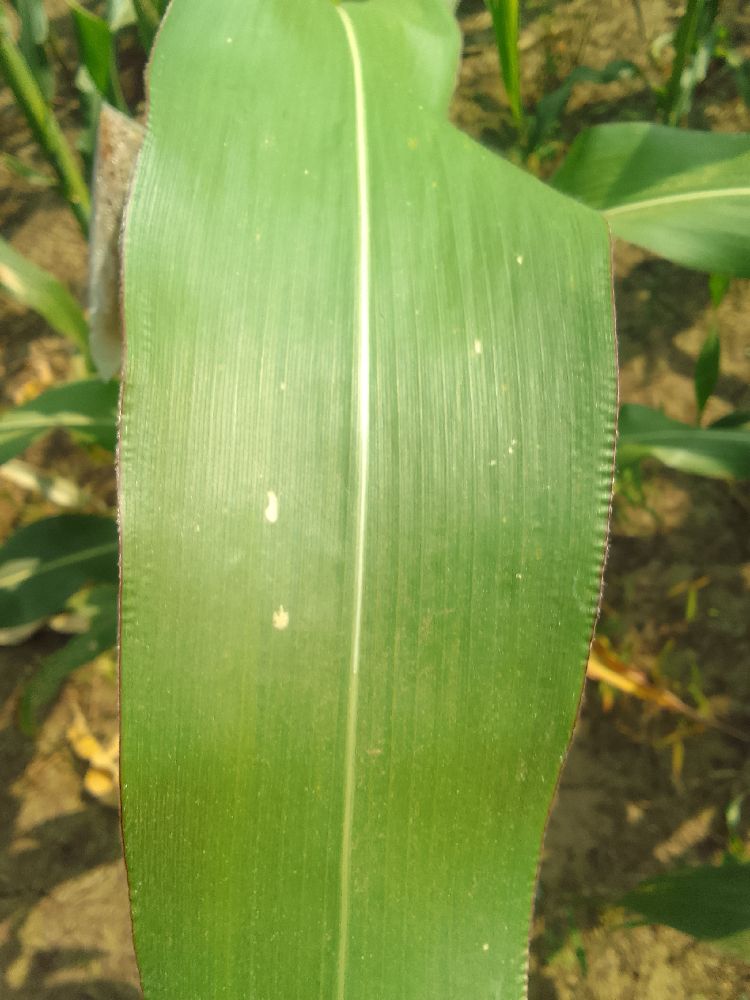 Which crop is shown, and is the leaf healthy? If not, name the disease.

maize, healthy
